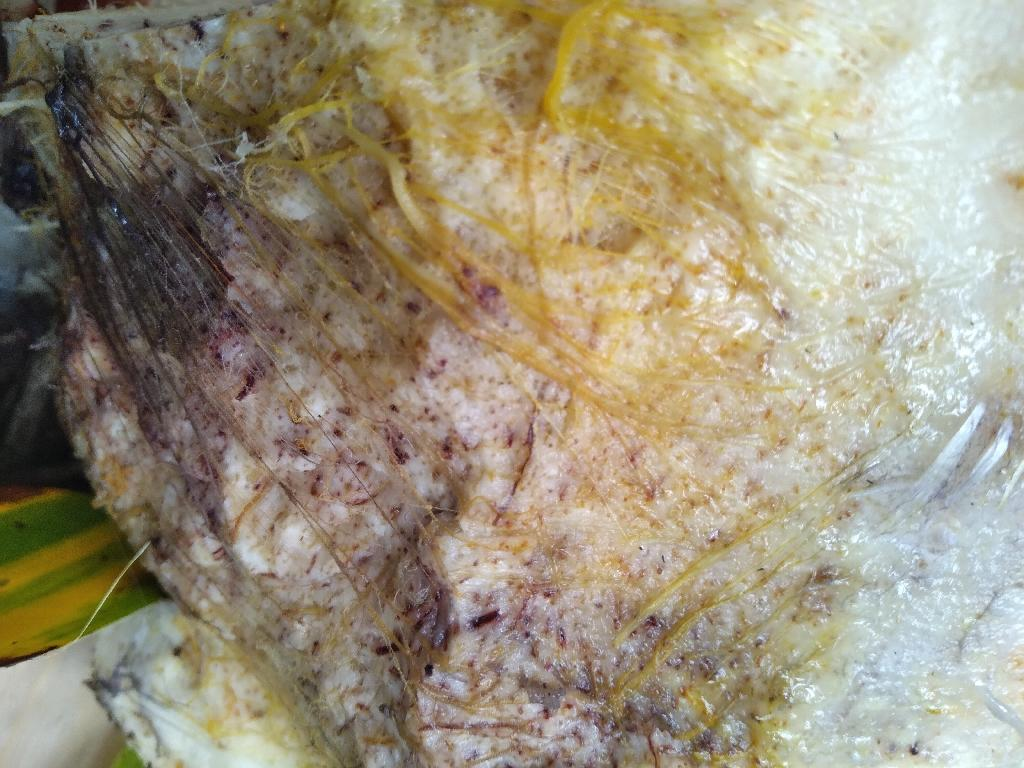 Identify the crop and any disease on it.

banana, fusarium wilt race 1
